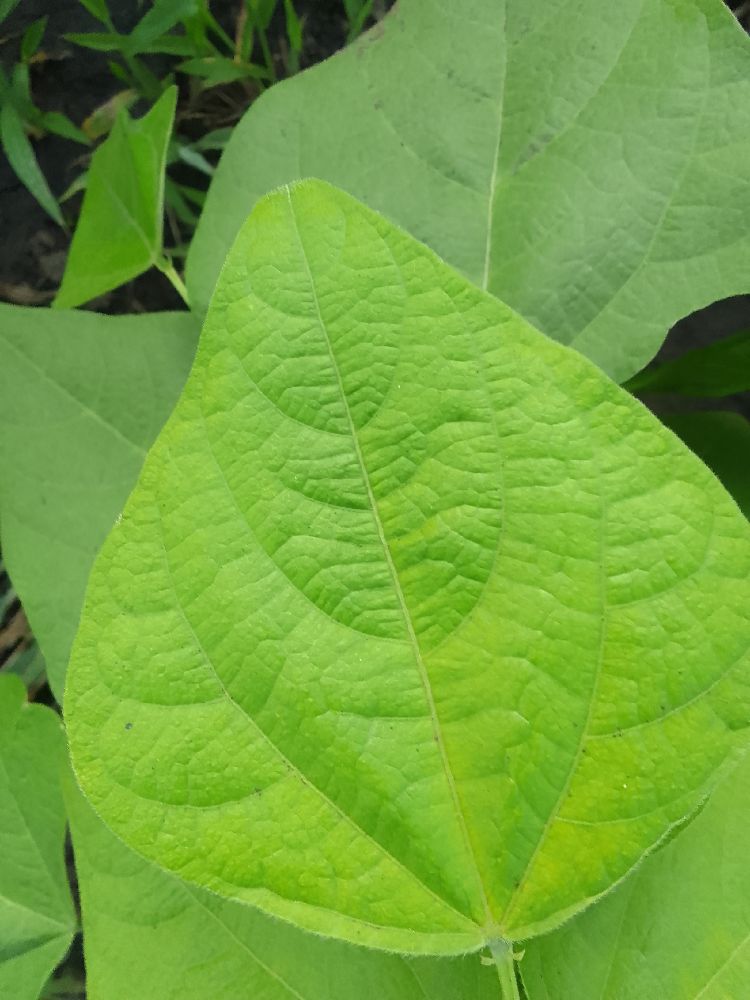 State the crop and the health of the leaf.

common bean, healthy
